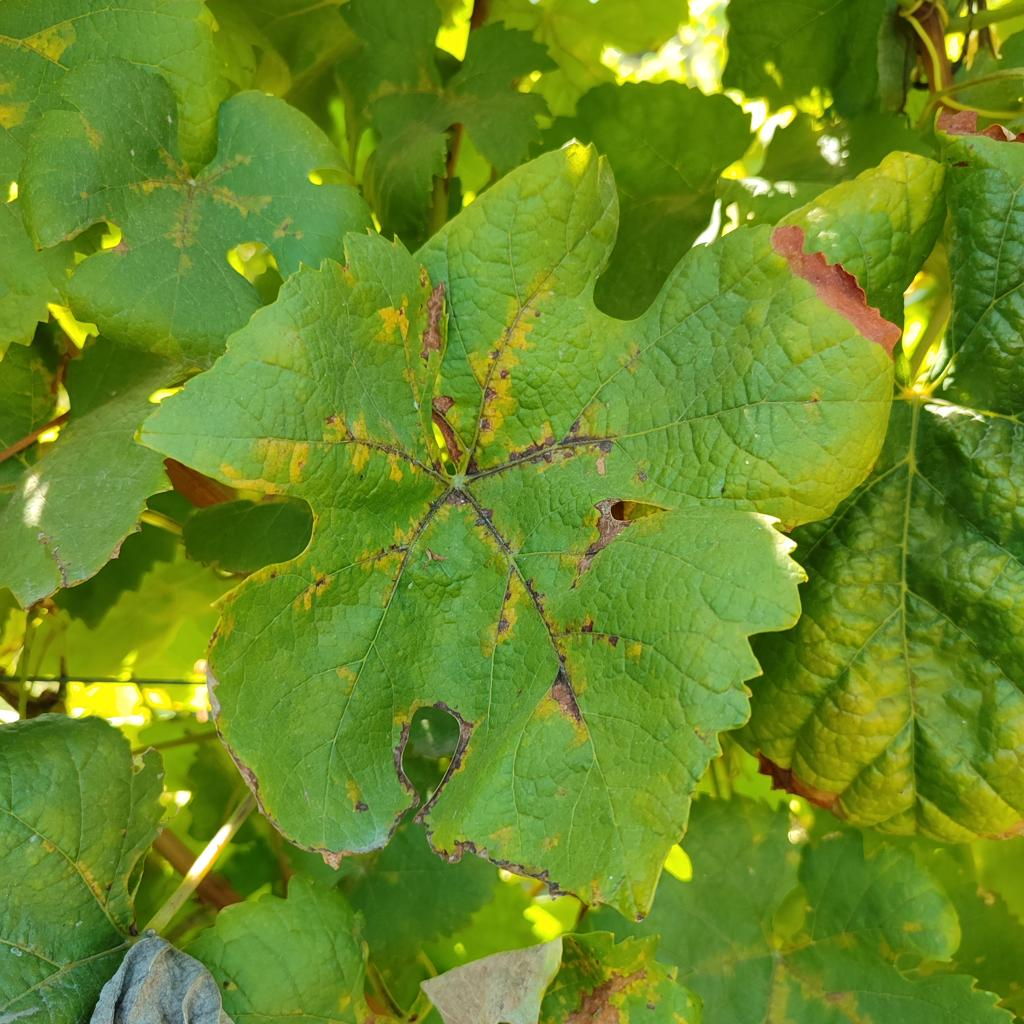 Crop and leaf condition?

grapevine, downy mildew
